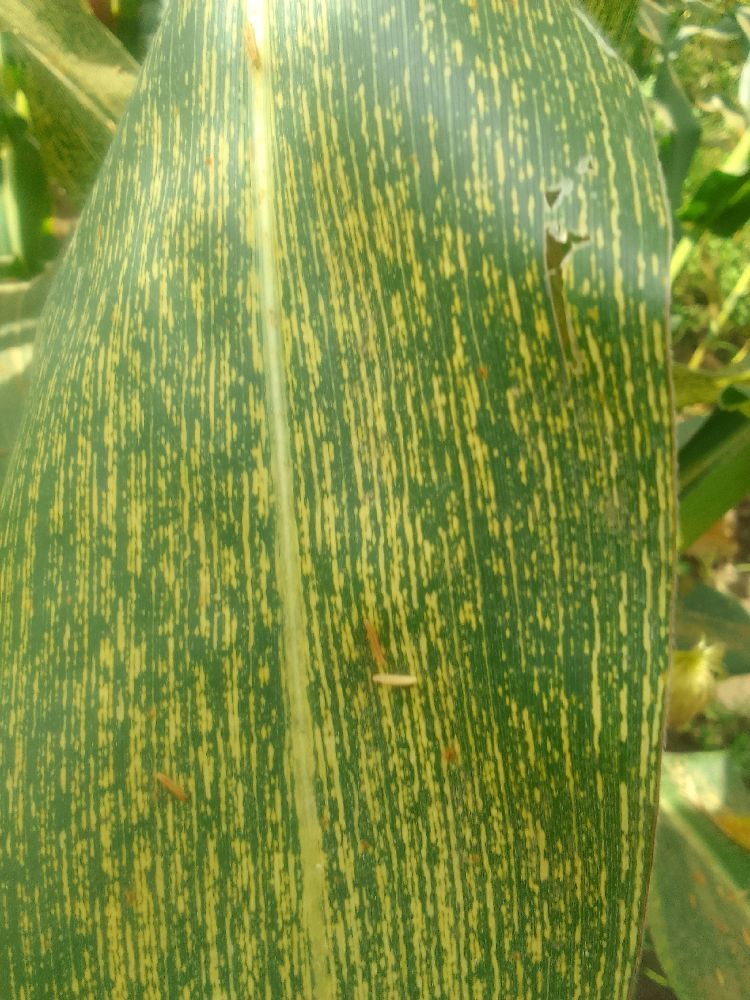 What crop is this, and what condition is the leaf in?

maize, maize streak virus
